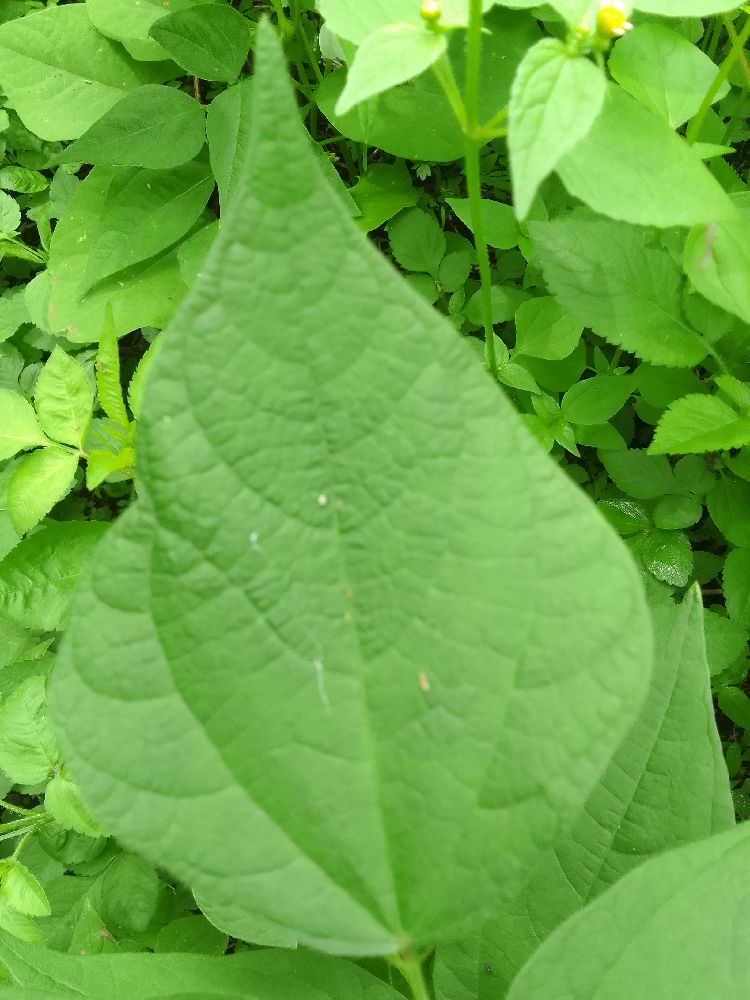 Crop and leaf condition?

common bean, healthy
